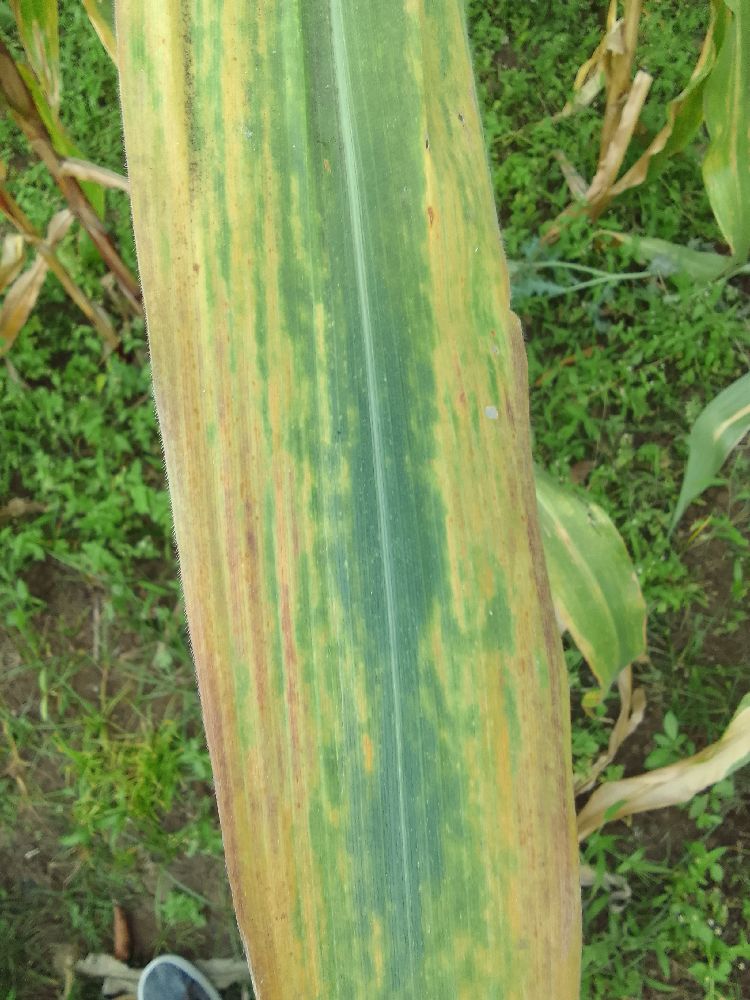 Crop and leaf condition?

maize, maize lethal necrosis
